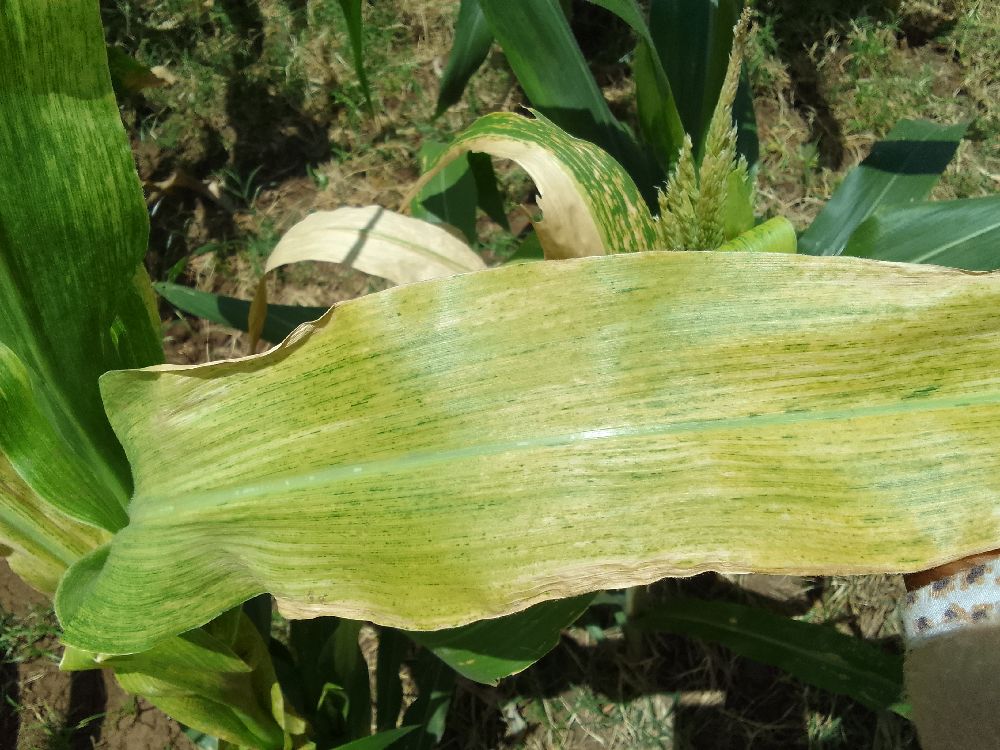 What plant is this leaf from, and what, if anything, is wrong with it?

maize, maize lethal necrosis
